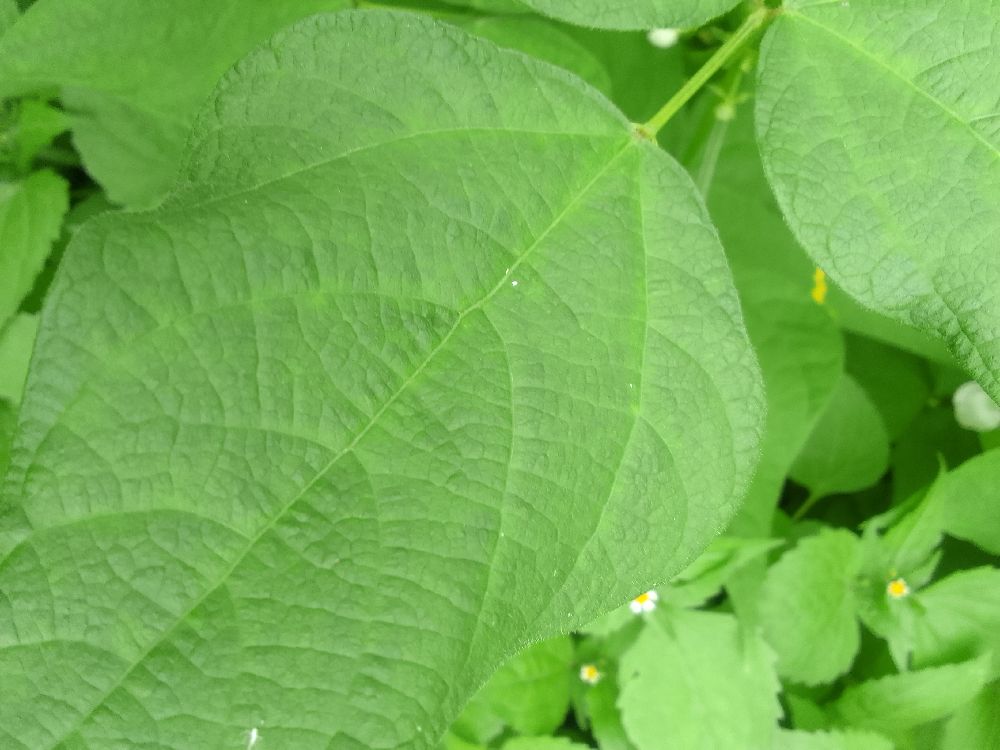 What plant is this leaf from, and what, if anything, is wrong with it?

common bean, healthy
